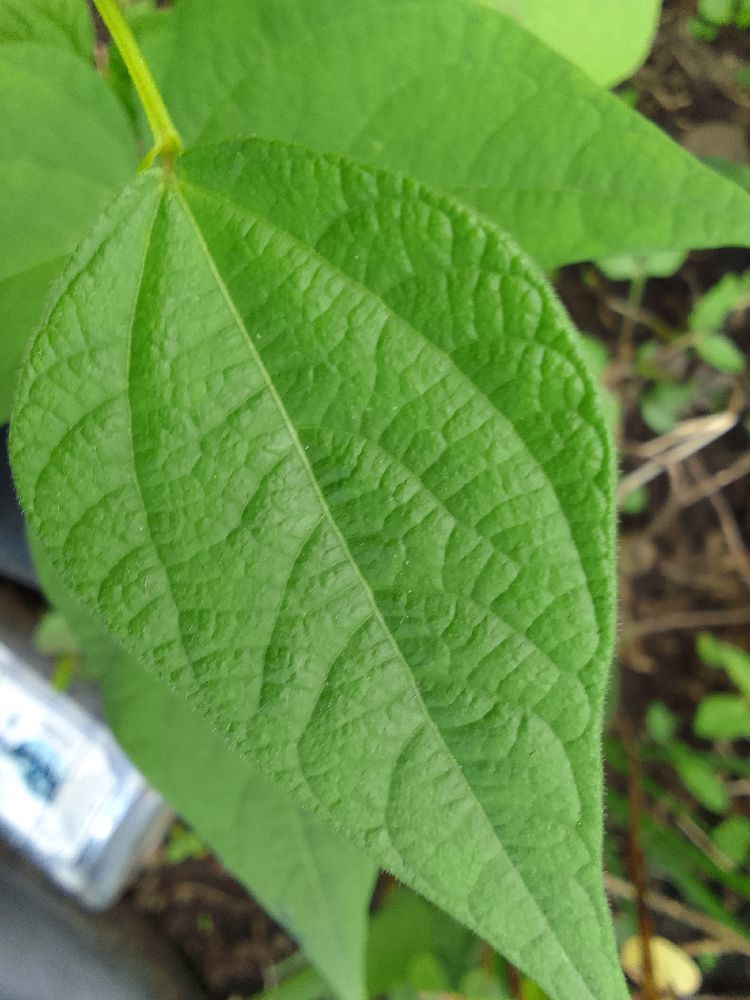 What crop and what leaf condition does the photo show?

common bean, healthy
